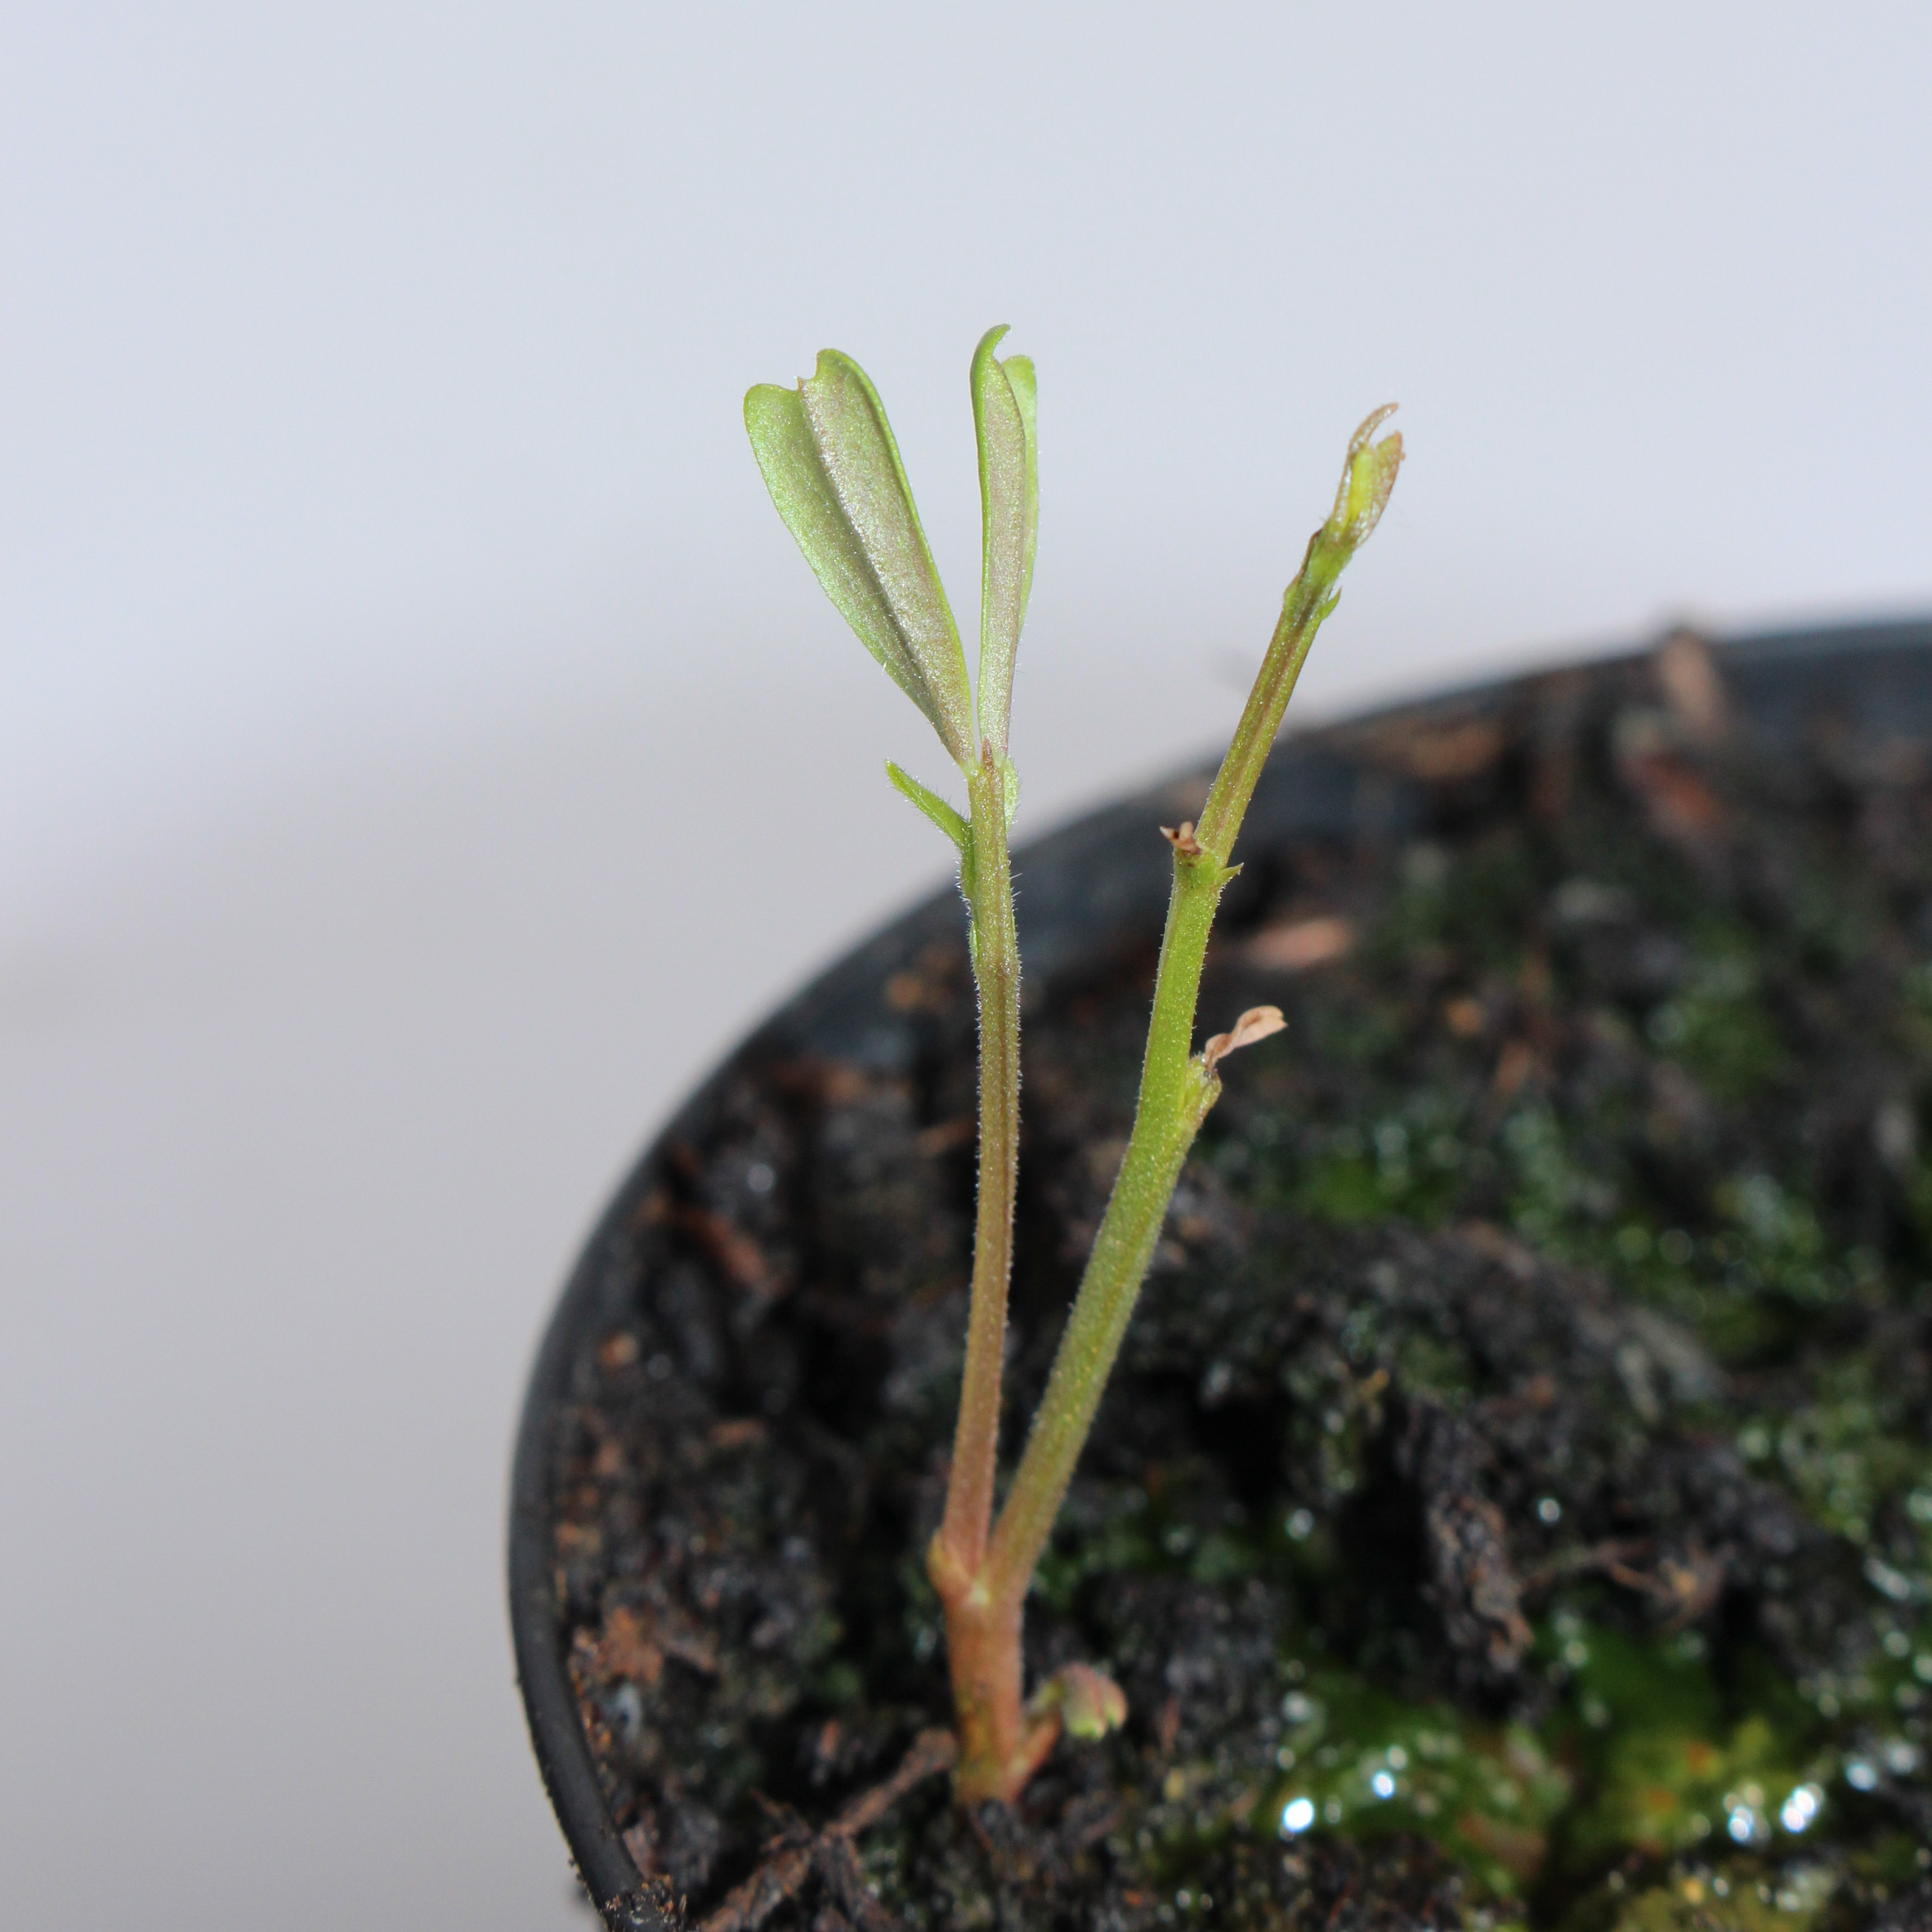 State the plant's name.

Vicia sativa
